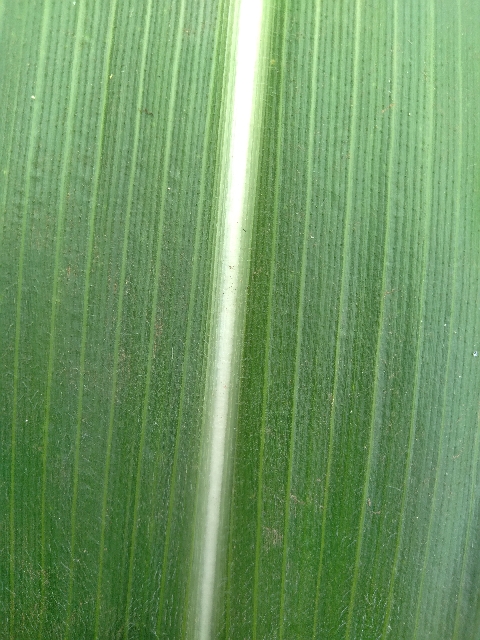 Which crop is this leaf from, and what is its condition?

maize, healthy
